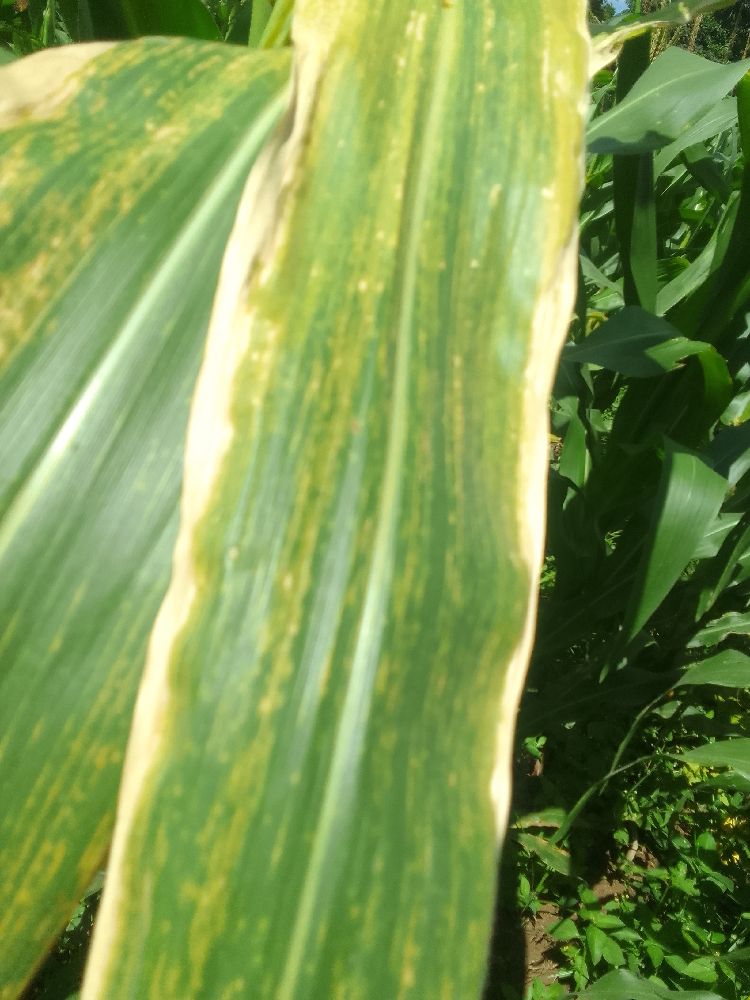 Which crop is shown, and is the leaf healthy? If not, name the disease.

maize, maize lethal necrosis
